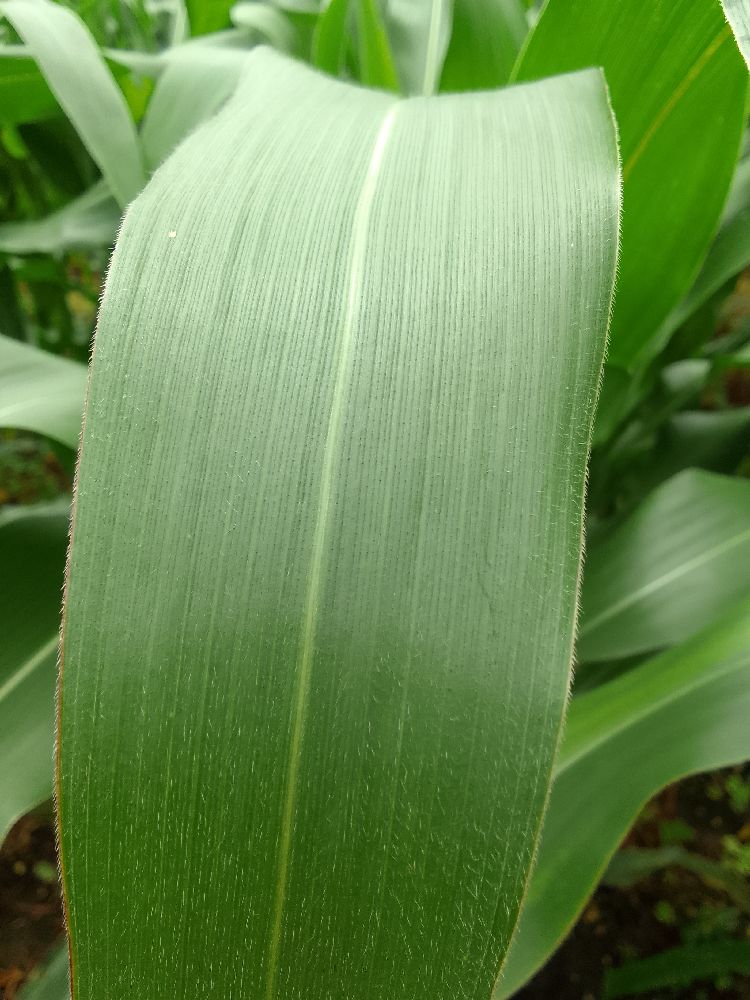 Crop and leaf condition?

maize, healthy
